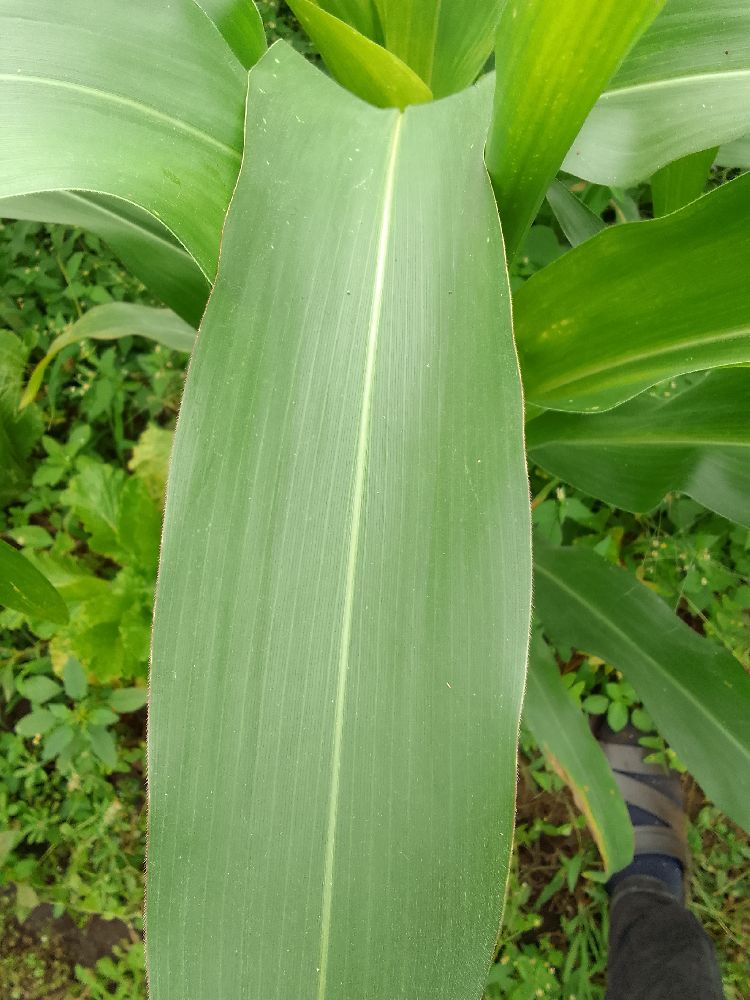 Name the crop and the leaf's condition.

maize, healthy
